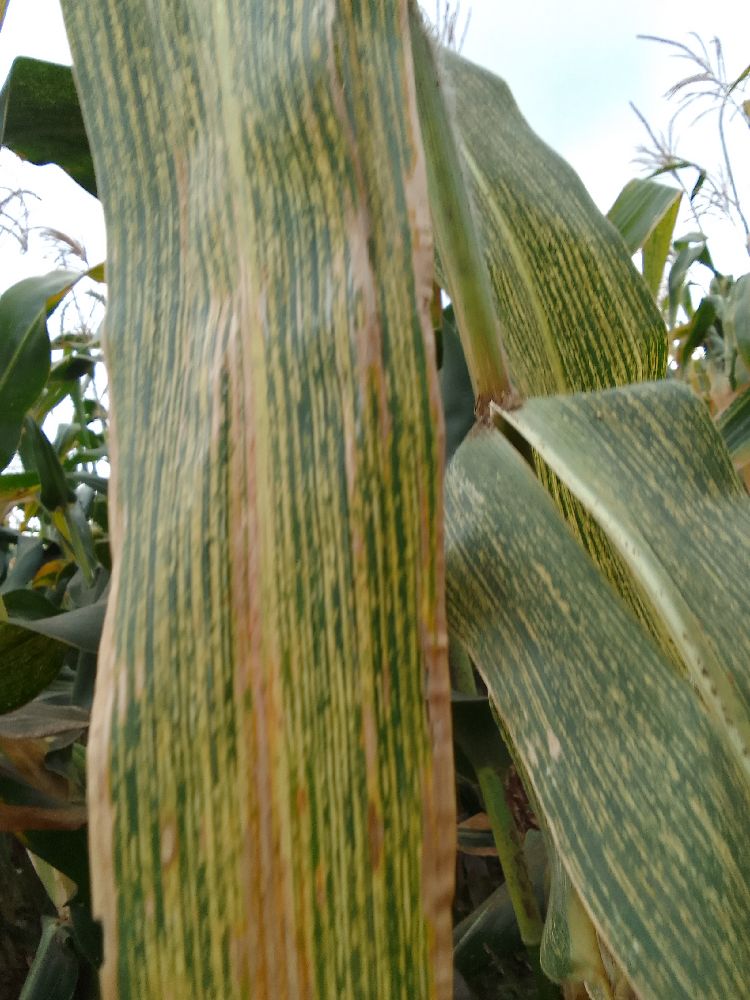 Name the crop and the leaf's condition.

maize, maize streak virus
